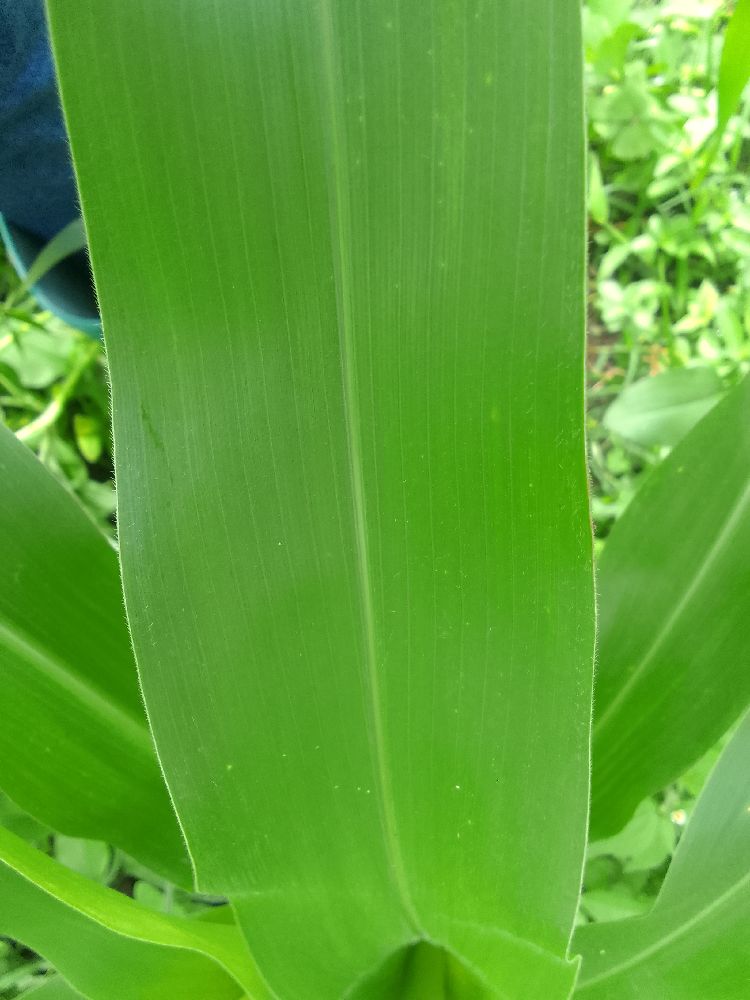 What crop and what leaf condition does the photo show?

maize, healthy
